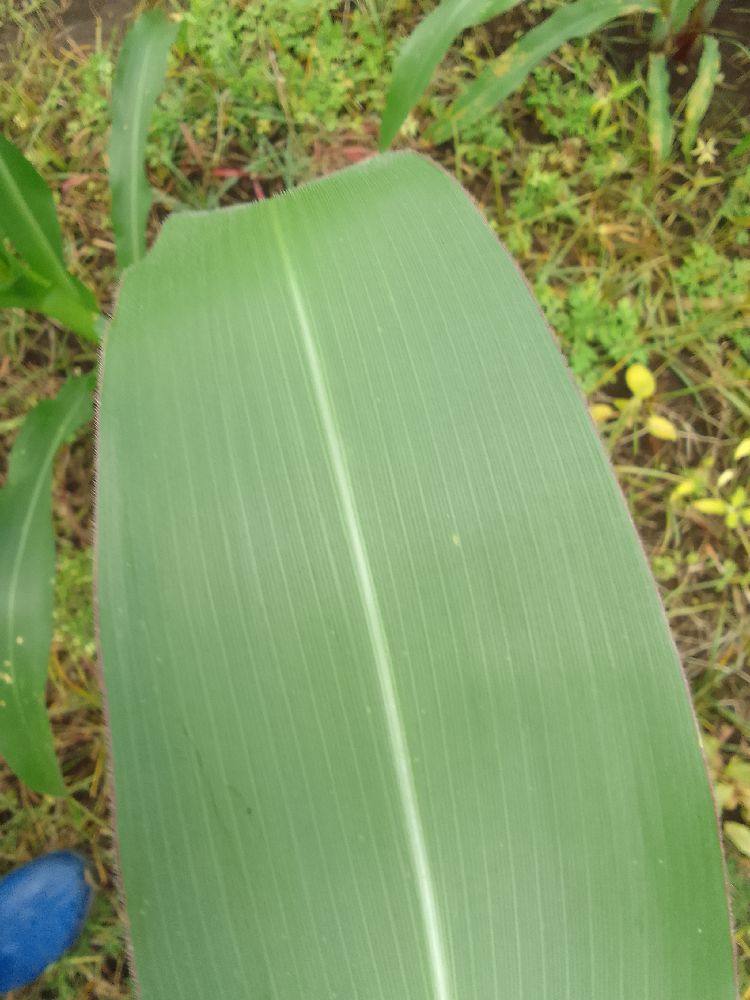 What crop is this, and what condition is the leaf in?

maize, healthy
